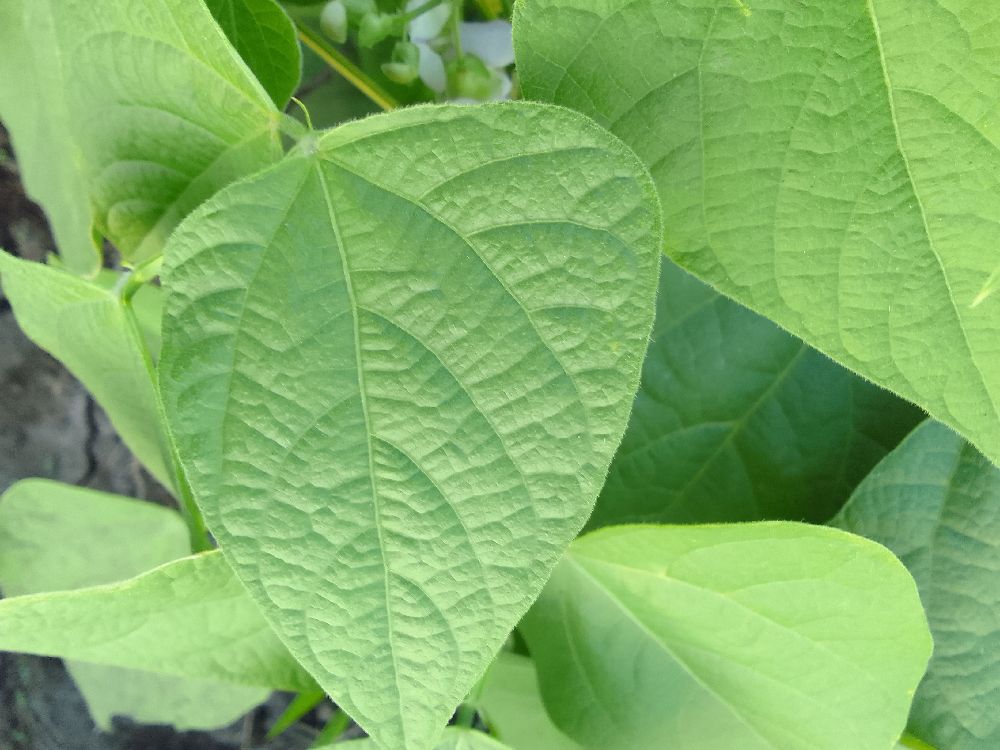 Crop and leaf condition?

common bean, healthy
